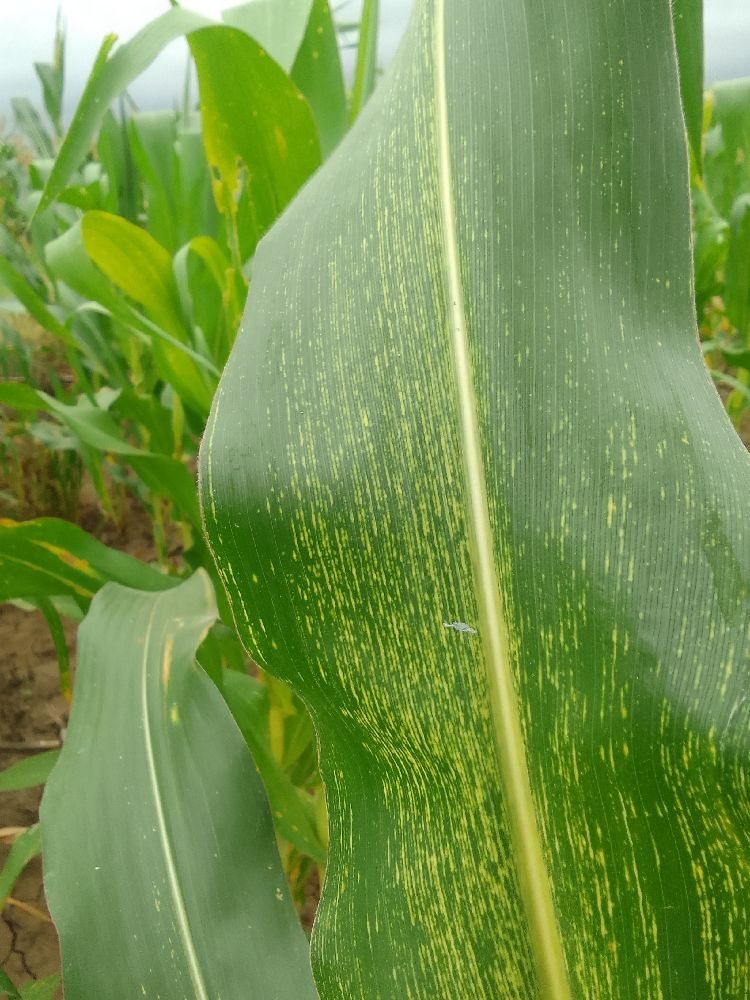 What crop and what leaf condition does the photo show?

maize, maize streak virus
